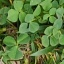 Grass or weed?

unstructured weed
